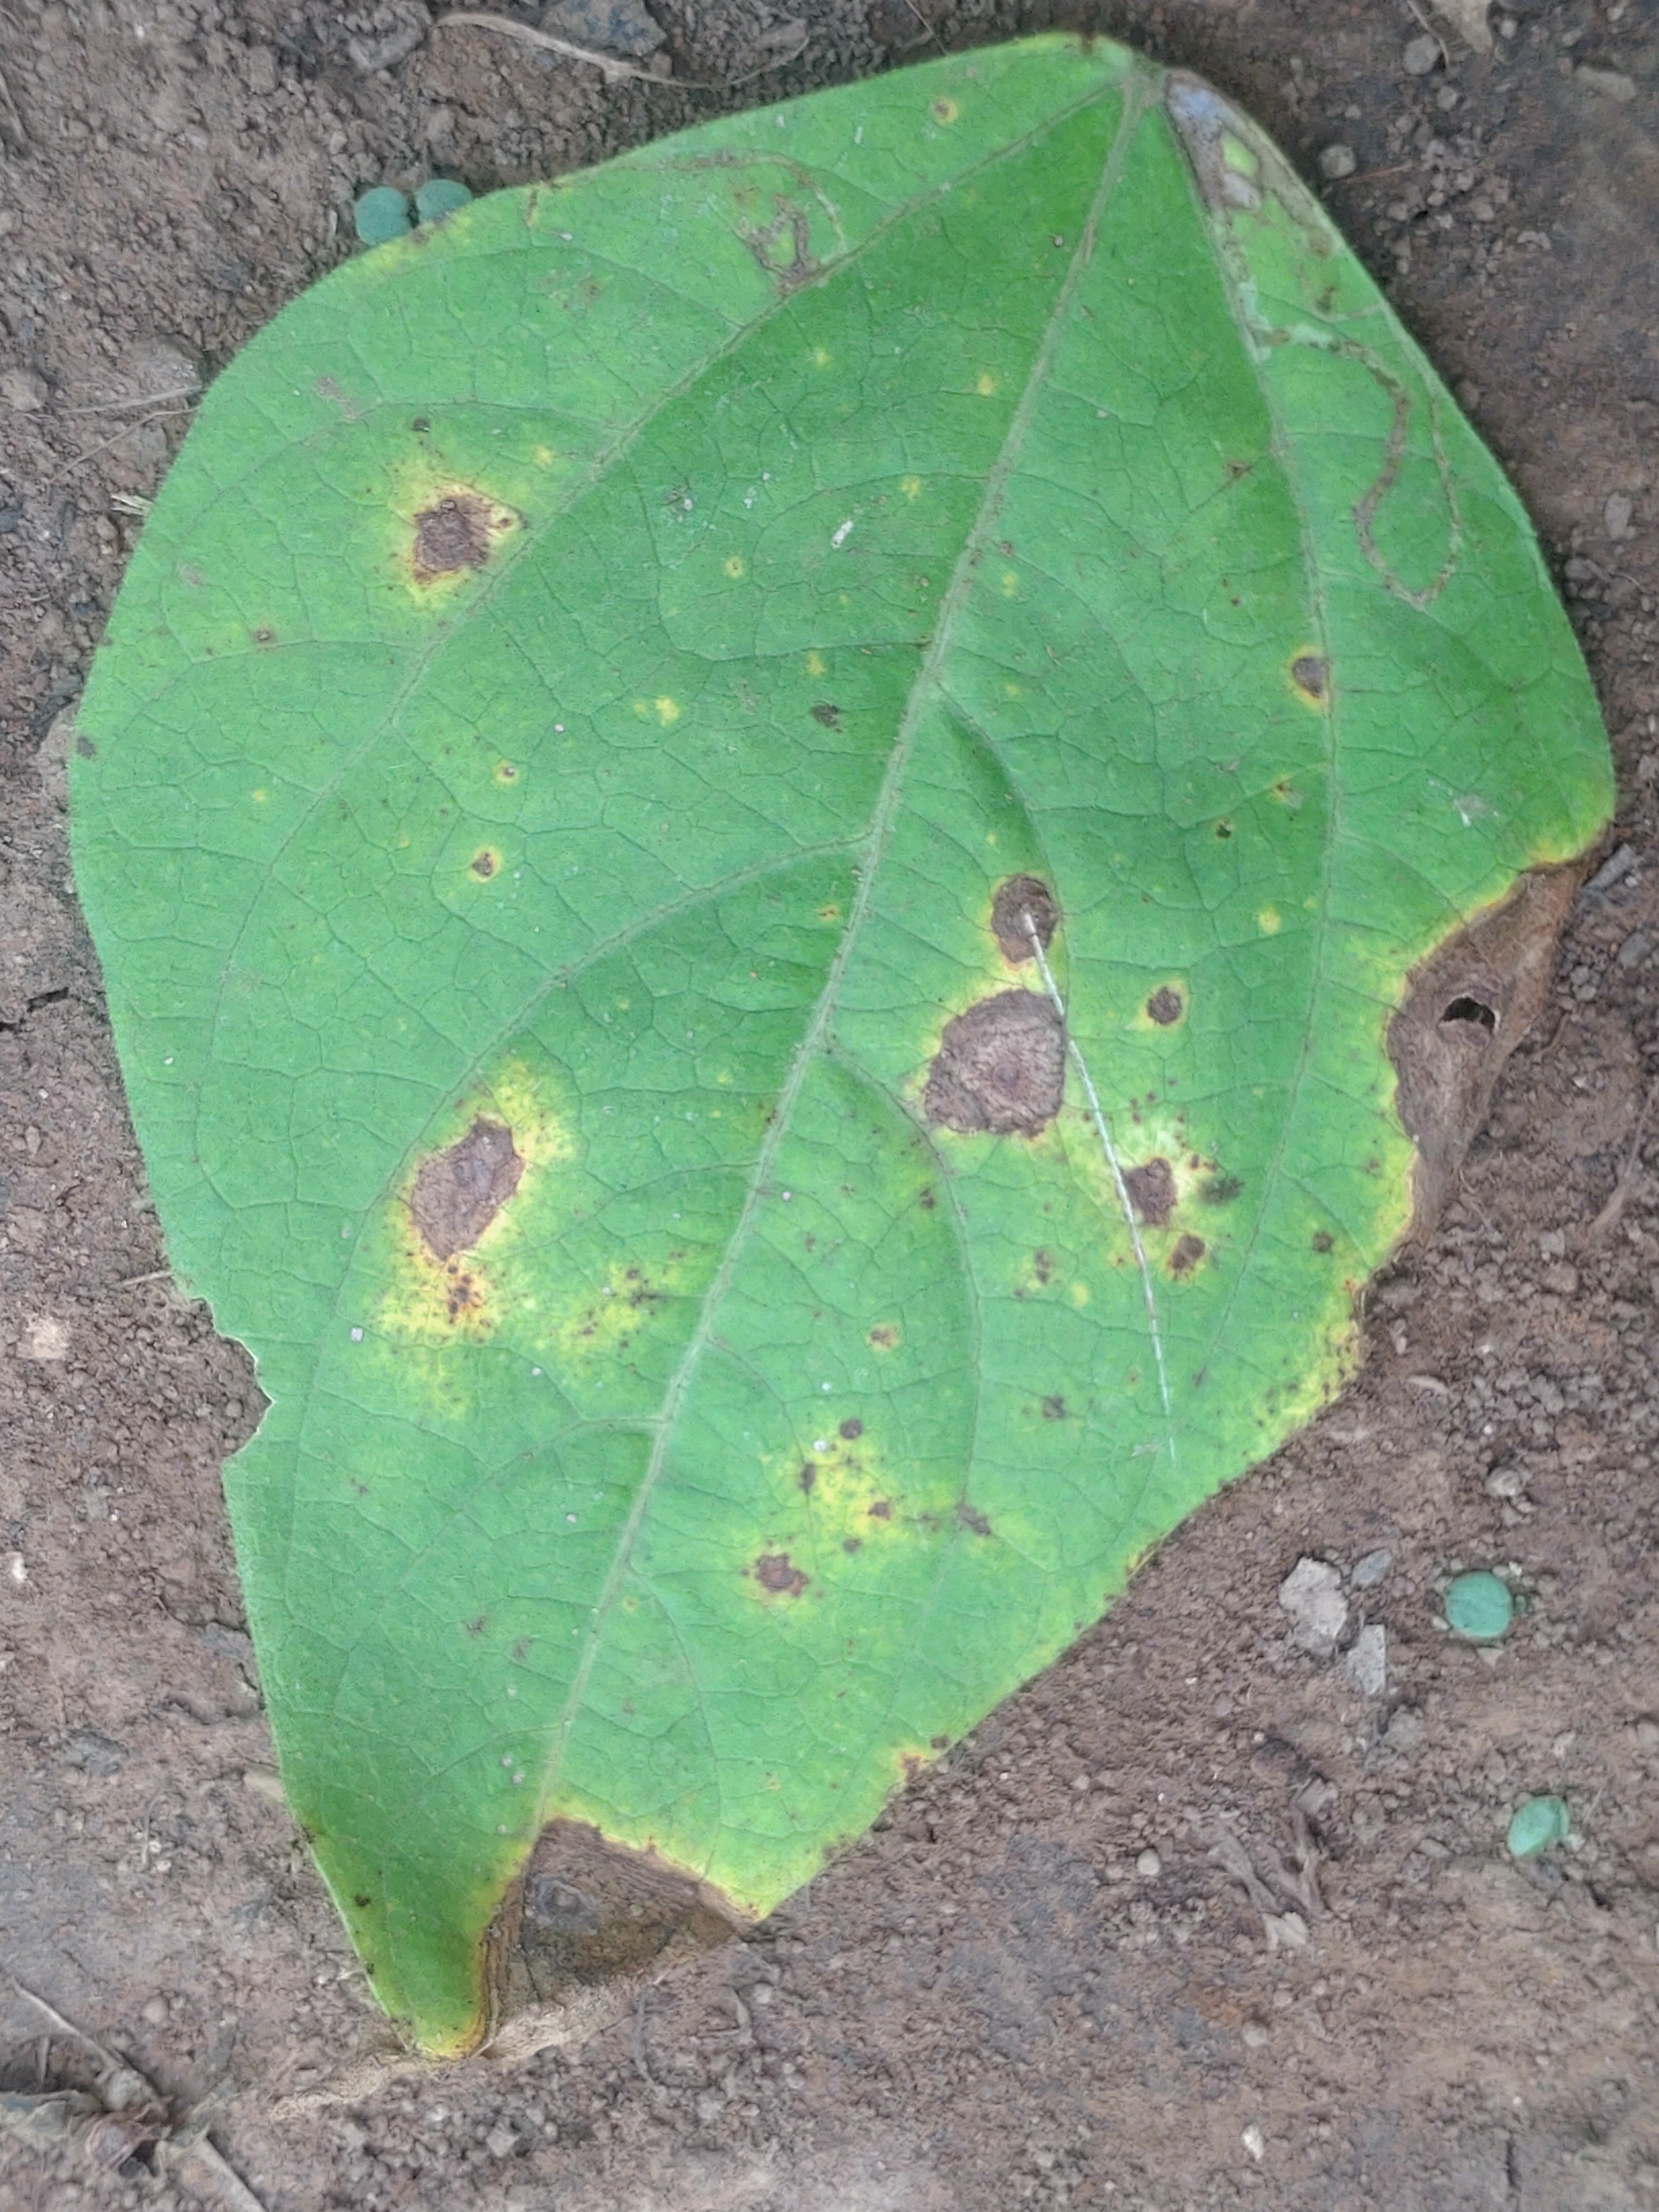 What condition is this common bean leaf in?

rust
